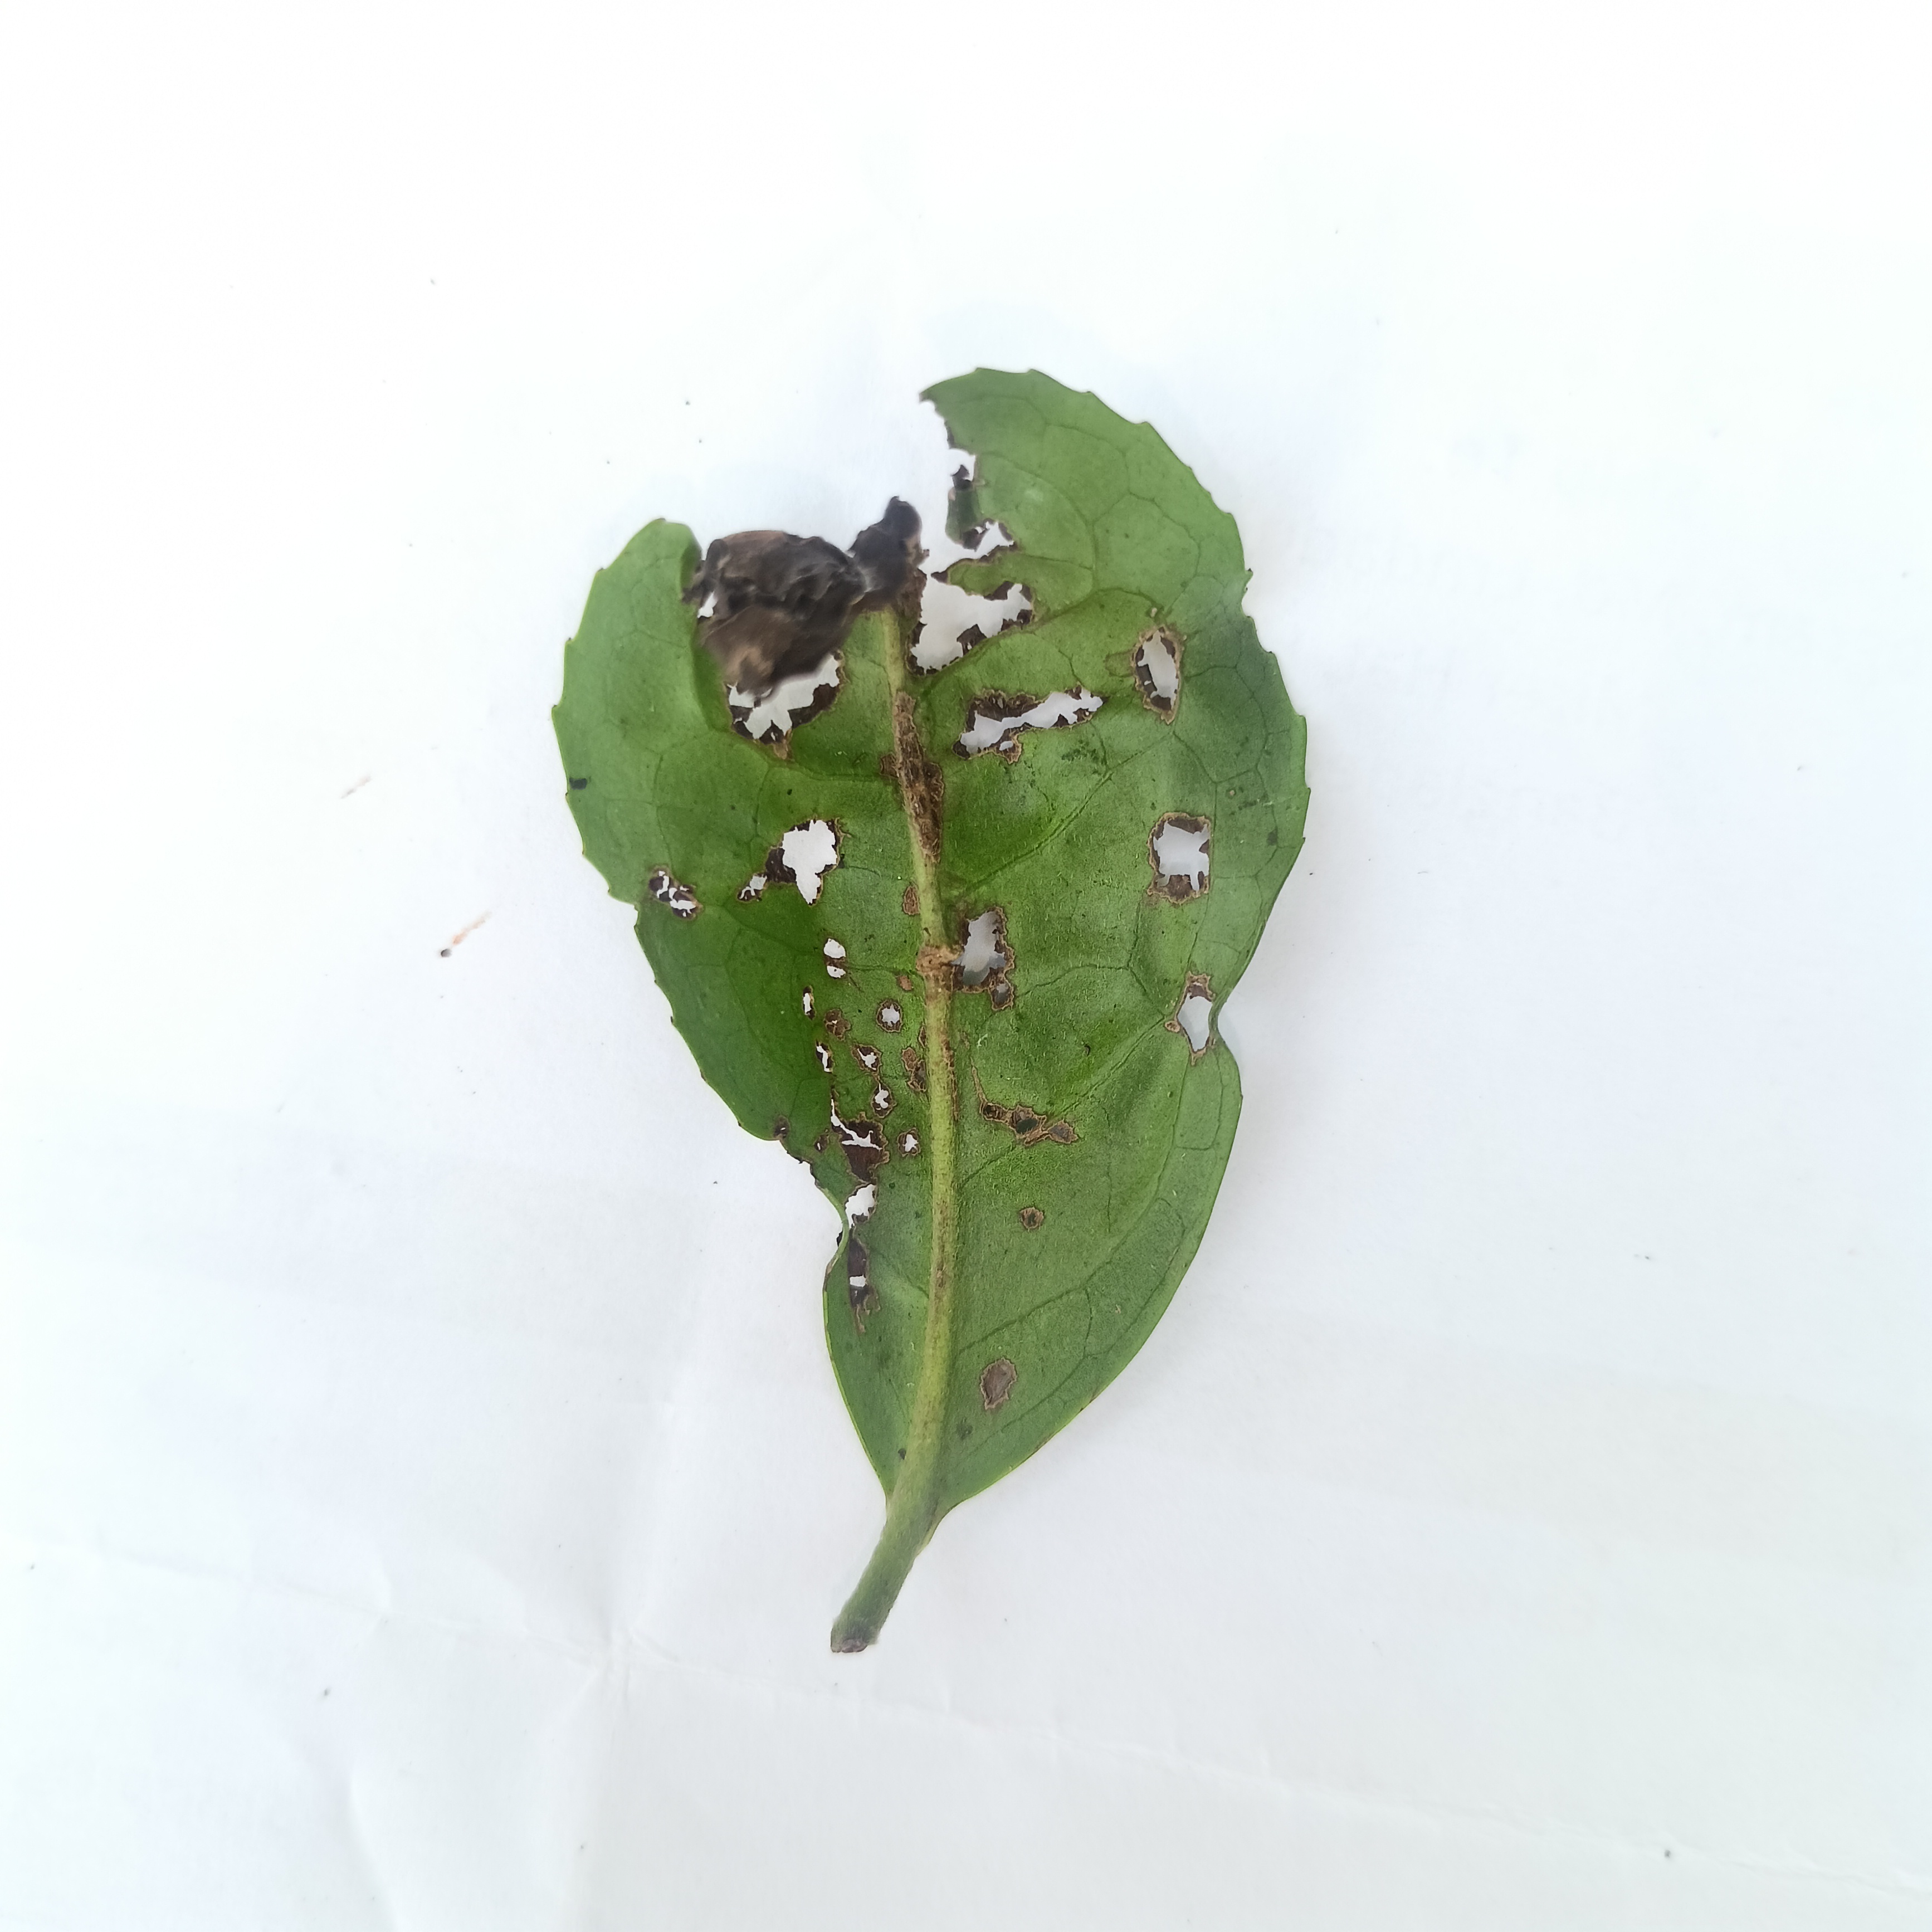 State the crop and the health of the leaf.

tea, helopeltis
